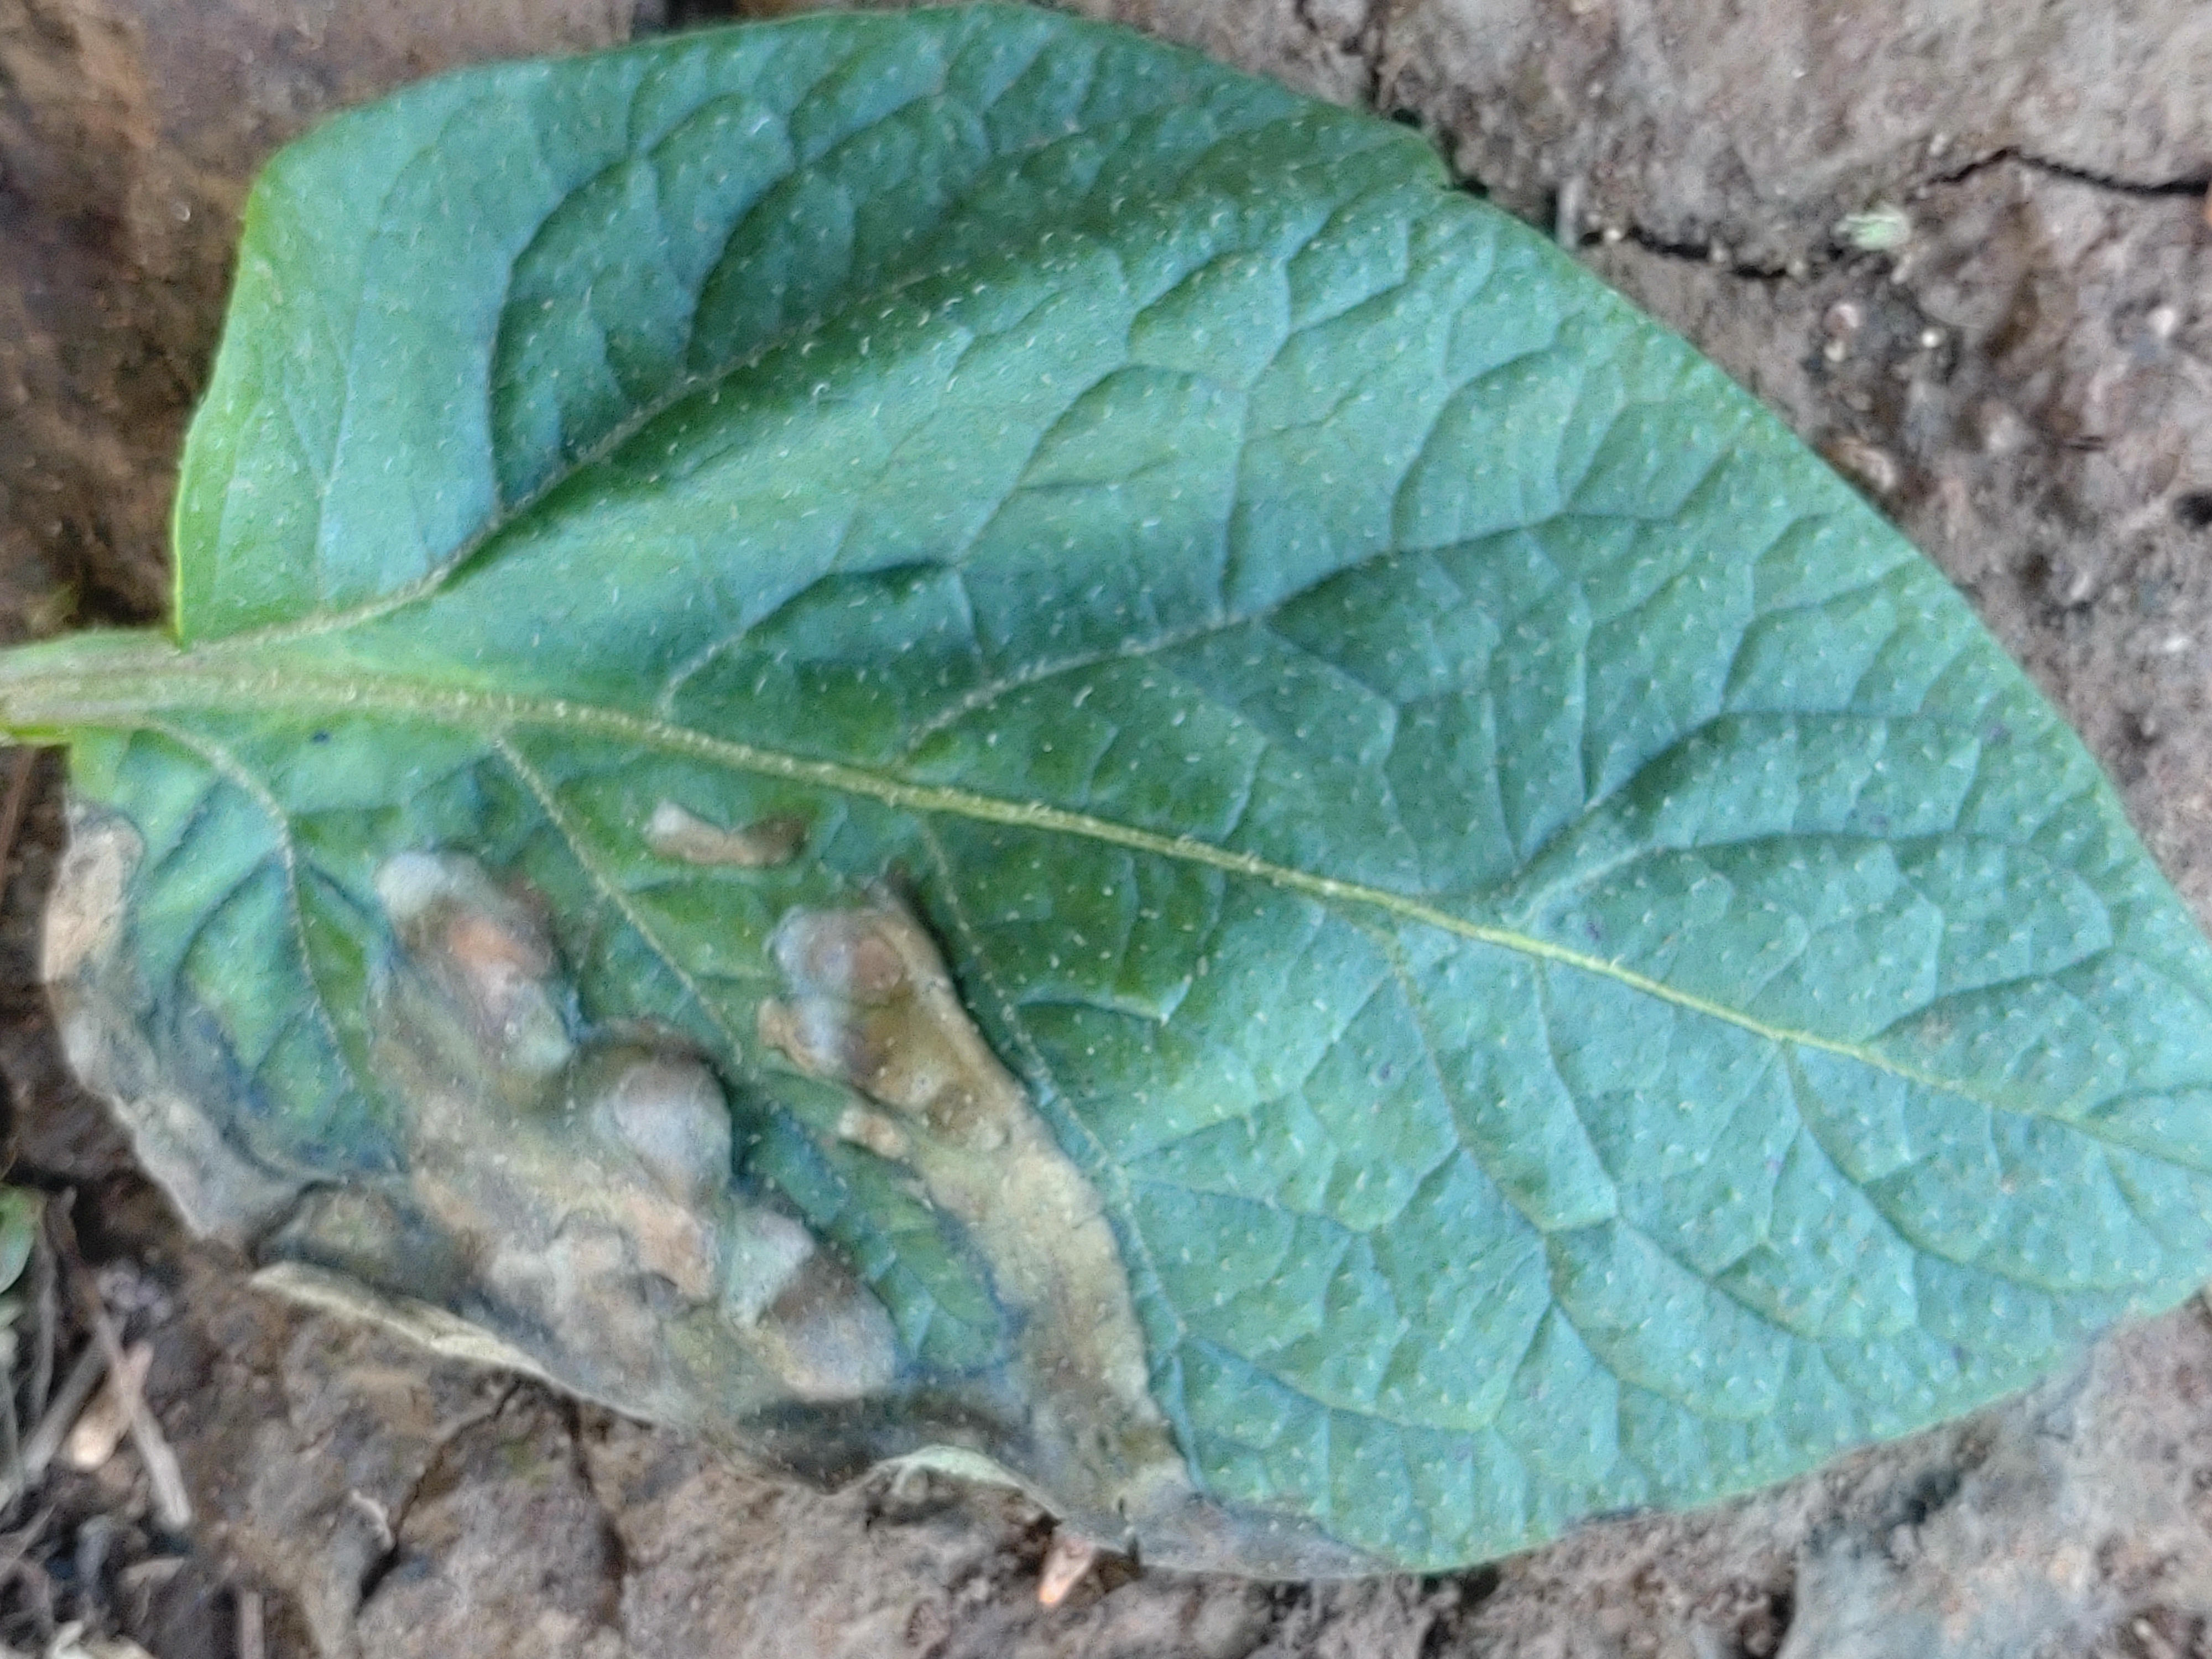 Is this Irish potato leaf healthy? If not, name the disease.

early blight
